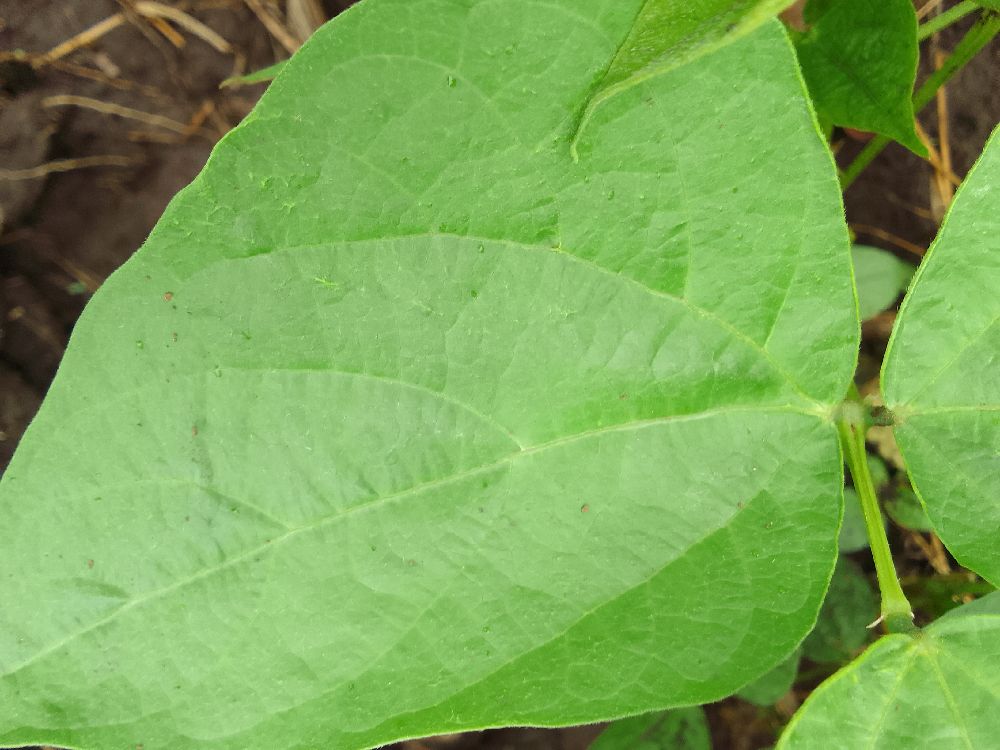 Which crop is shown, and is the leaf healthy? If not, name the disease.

common bean, healthy
